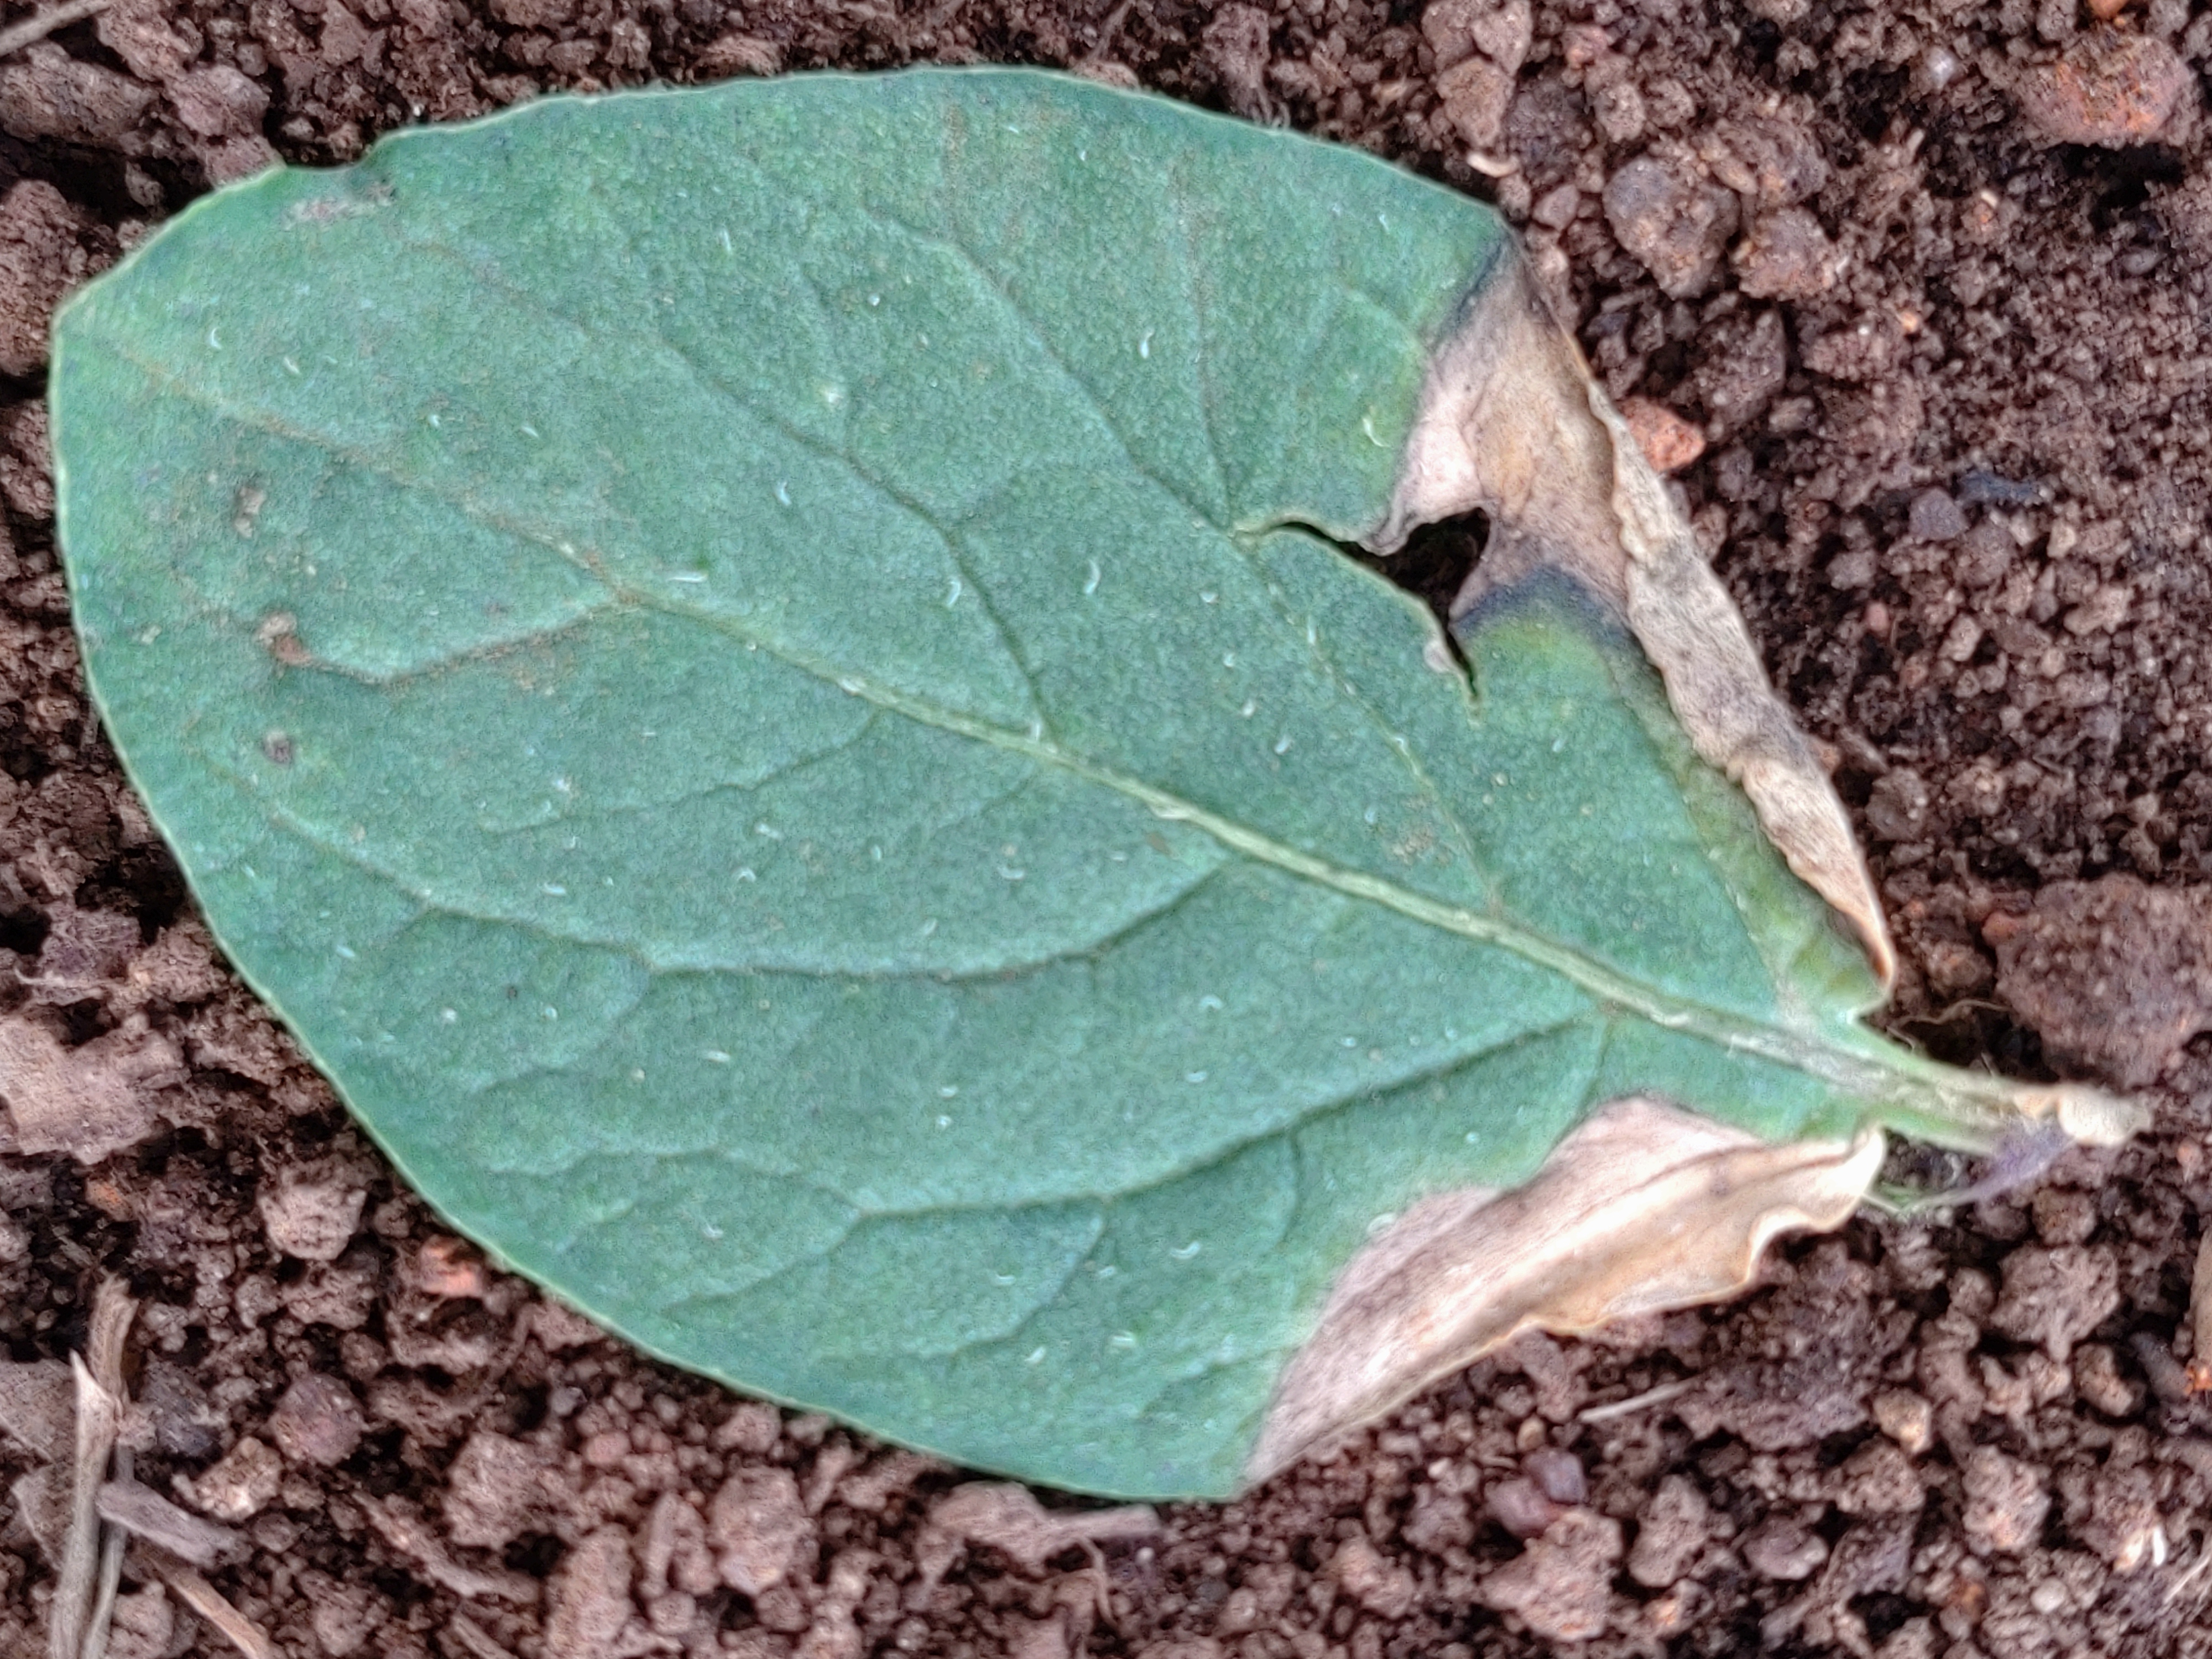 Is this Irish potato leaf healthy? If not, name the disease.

early blight
